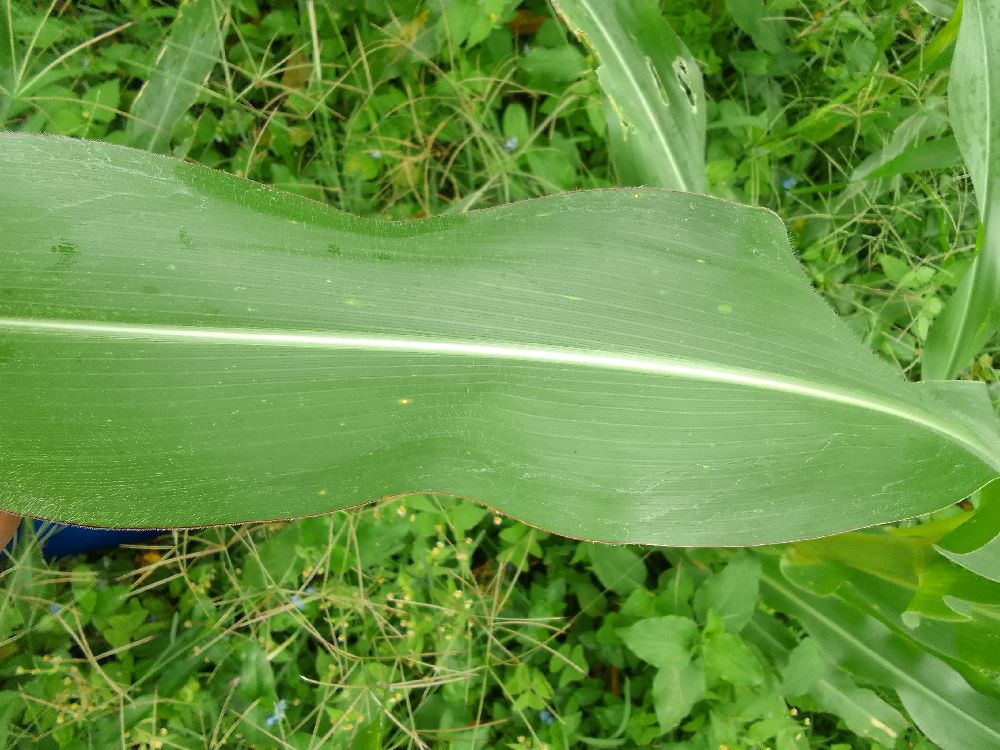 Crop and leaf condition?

maize, healthy
